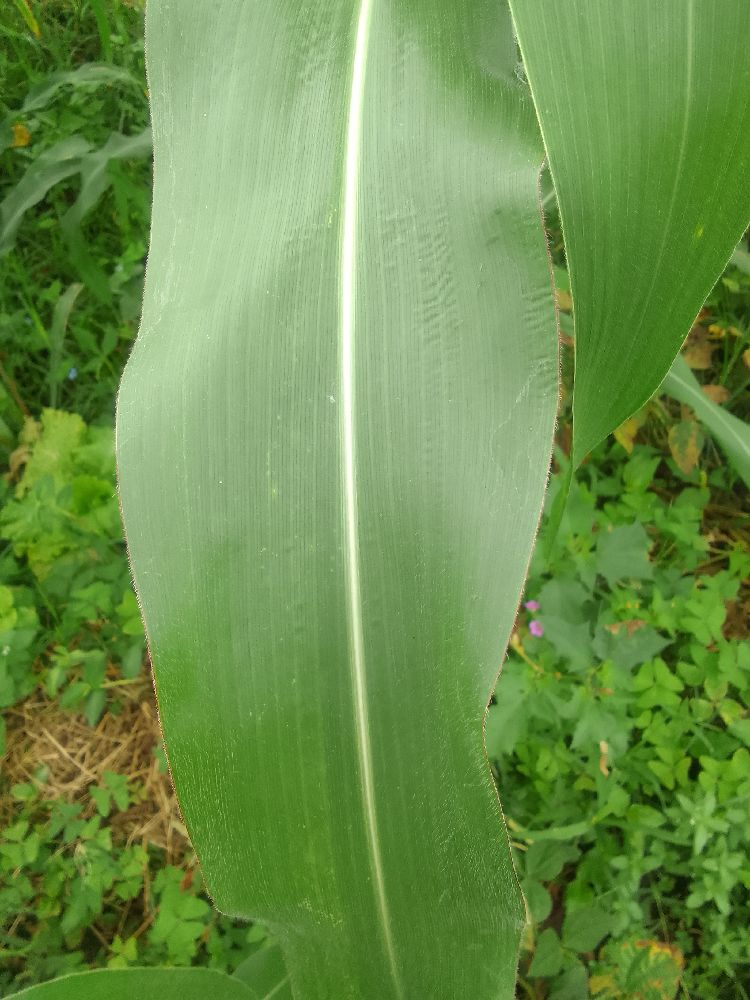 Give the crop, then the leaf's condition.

maize, healthy
